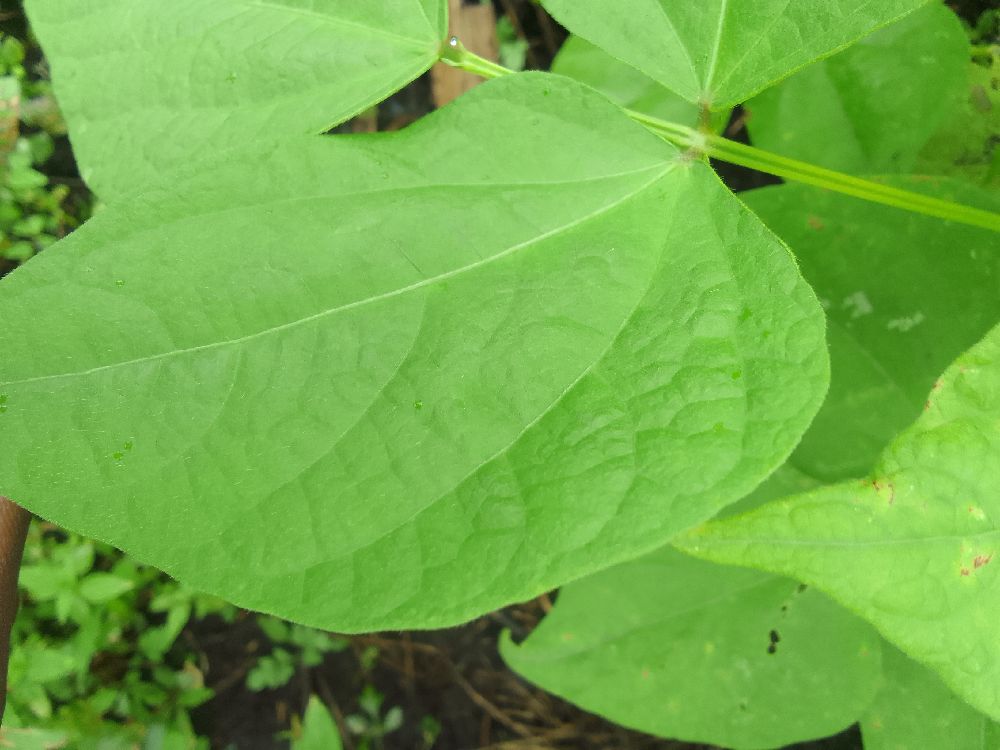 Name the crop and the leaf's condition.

common bean, healthy
